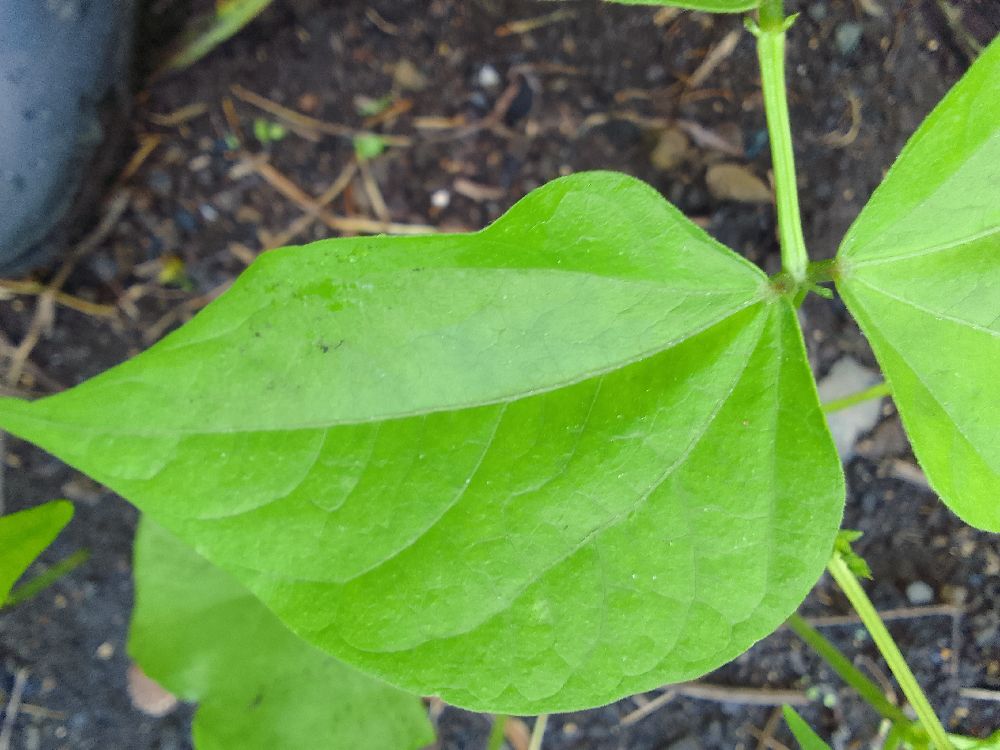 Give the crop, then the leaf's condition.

common bean, healthy
